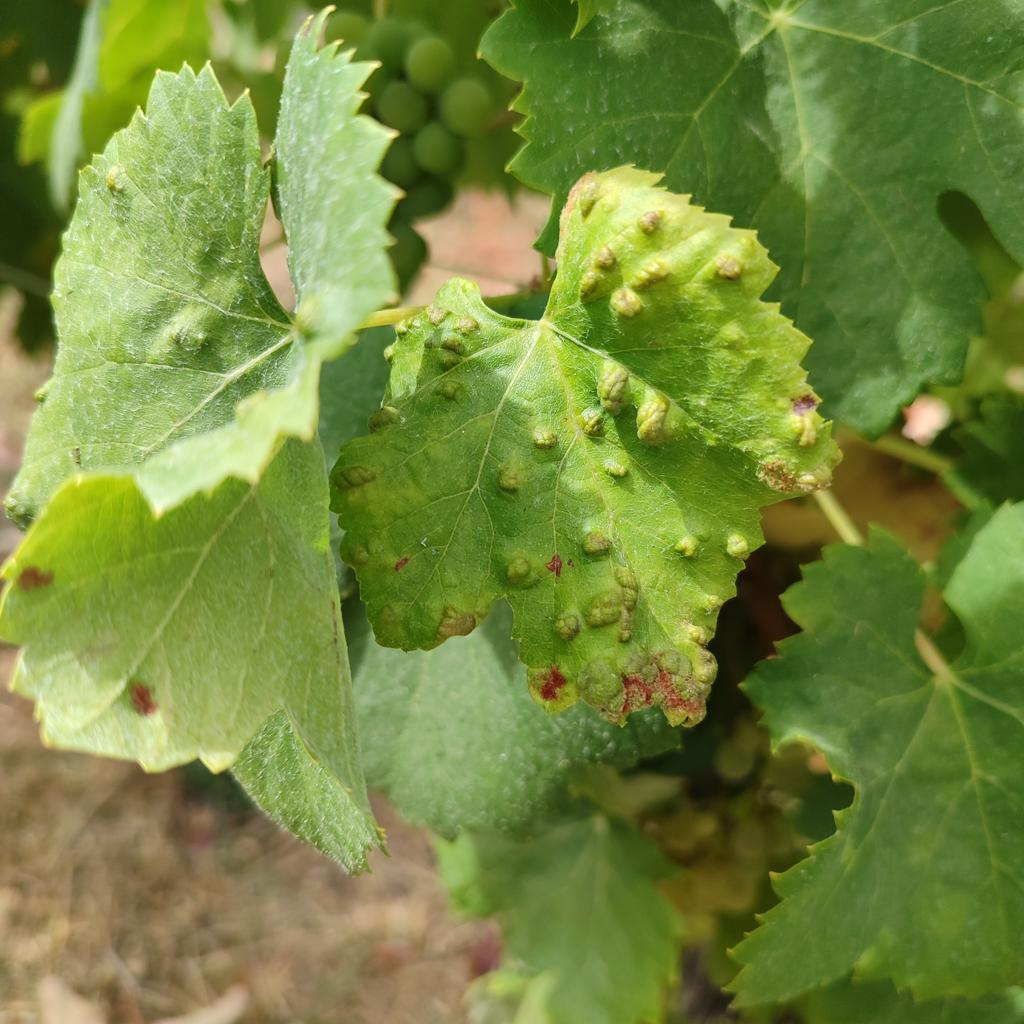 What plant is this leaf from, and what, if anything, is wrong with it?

grapevine, erineum mite
